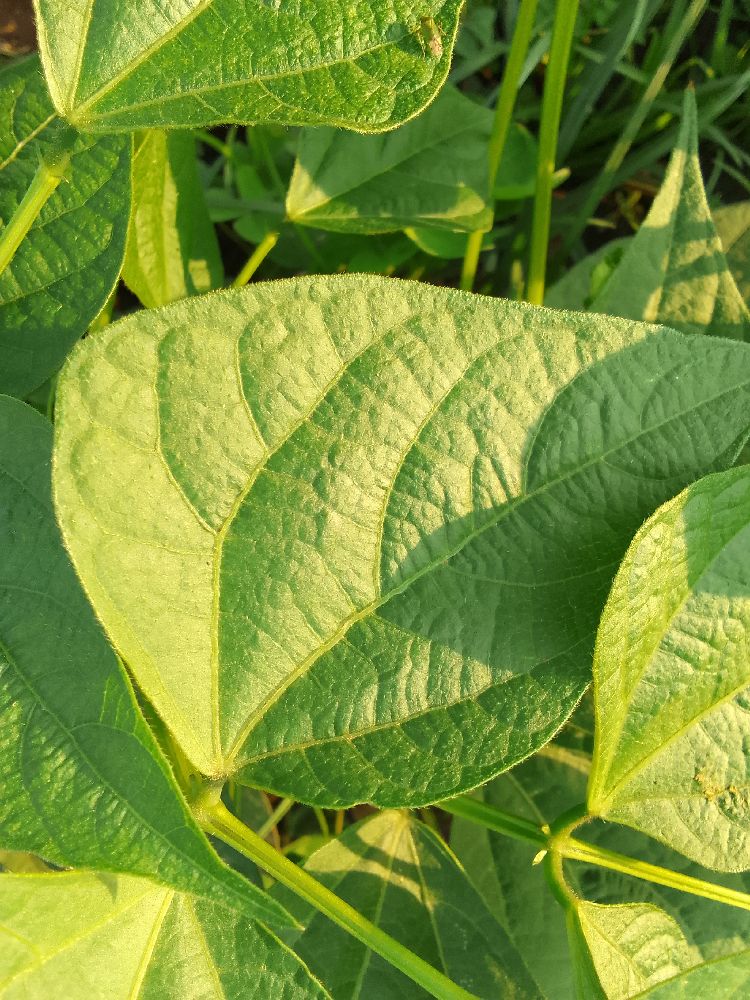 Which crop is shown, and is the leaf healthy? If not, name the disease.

common bean, healthy
